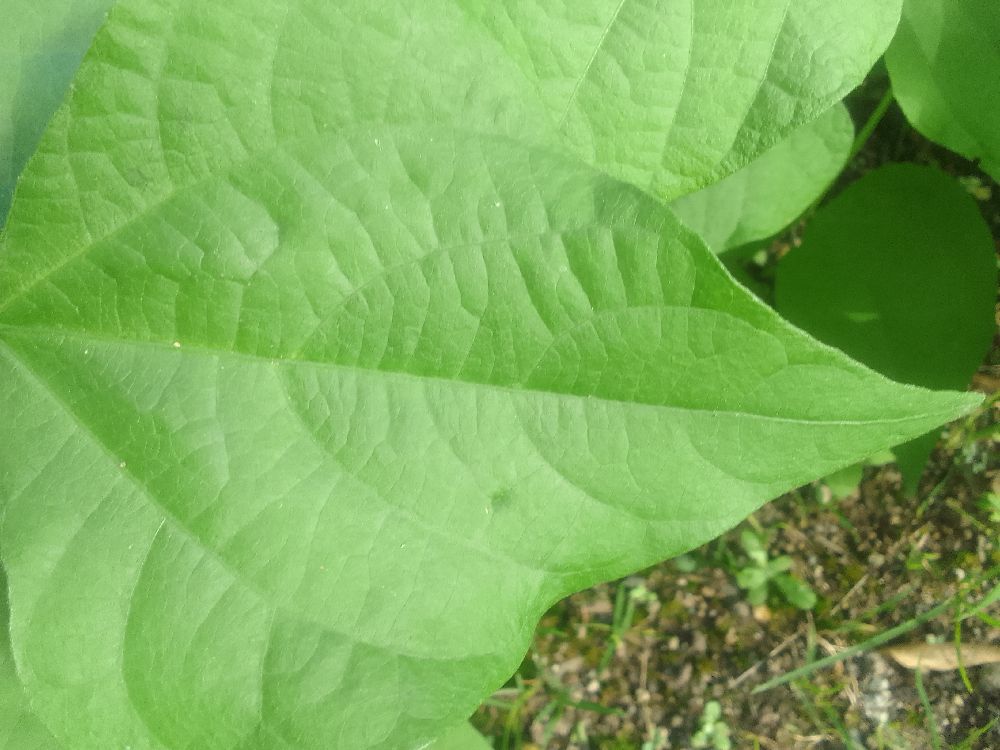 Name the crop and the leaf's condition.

common bean, healthy
